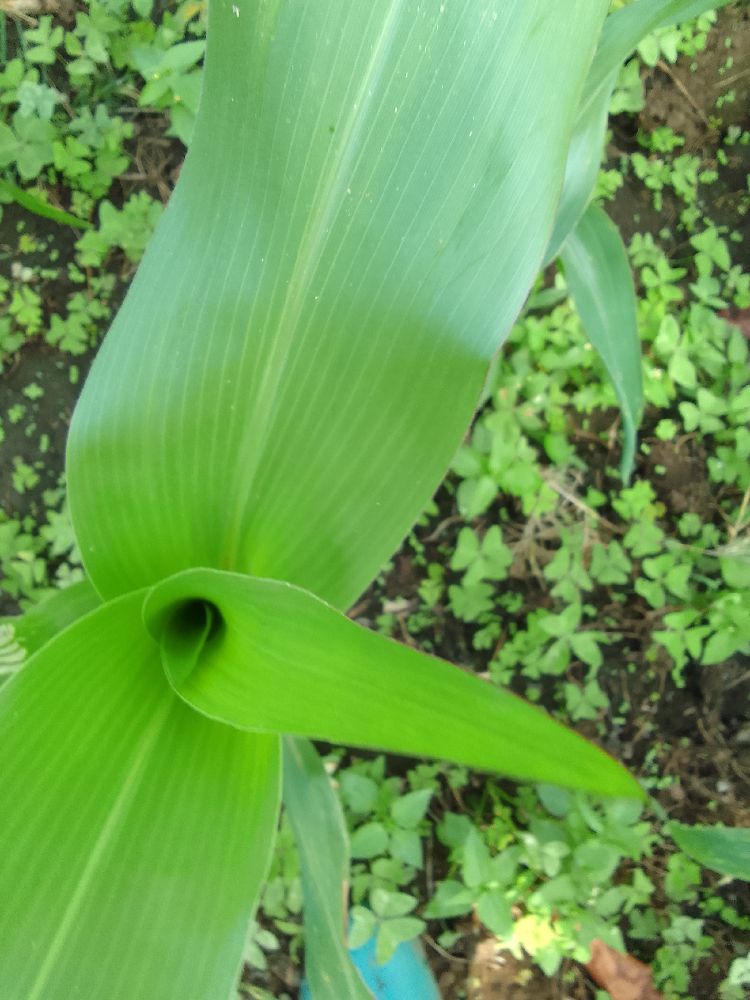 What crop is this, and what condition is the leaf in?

maize, healthy
